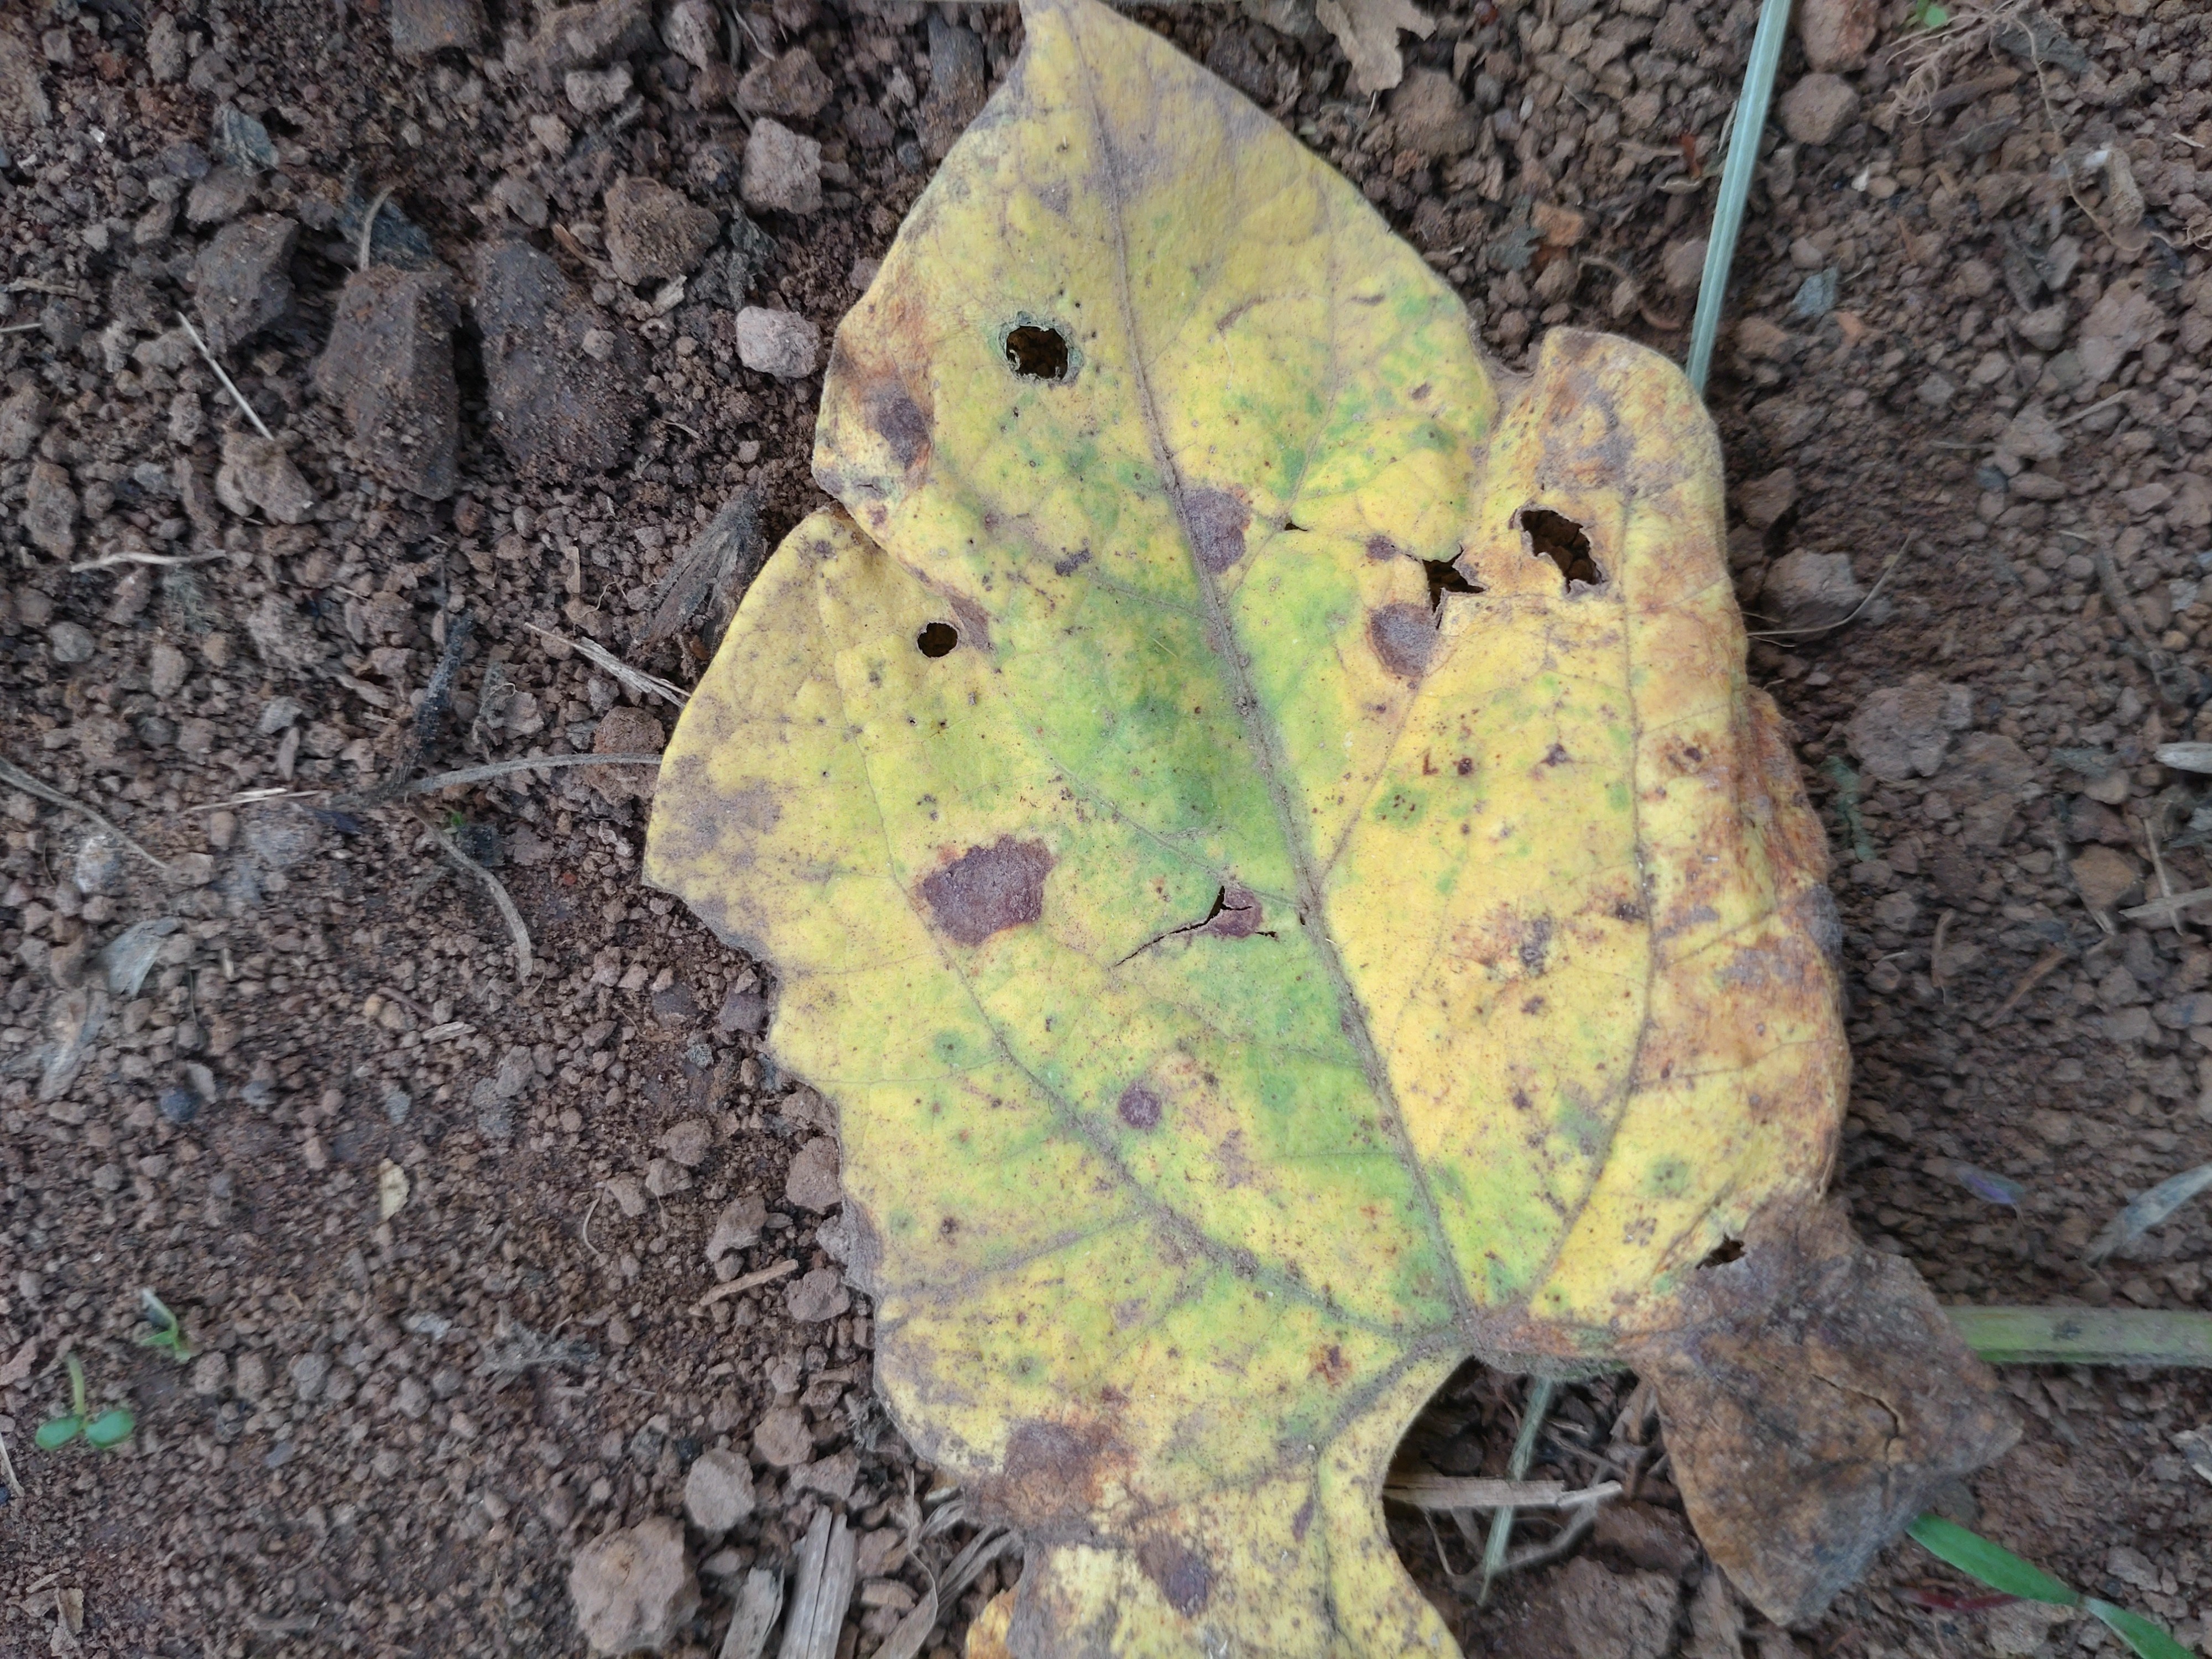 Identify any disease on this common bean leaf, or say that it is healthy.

rust
